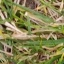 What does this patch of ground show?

grass
